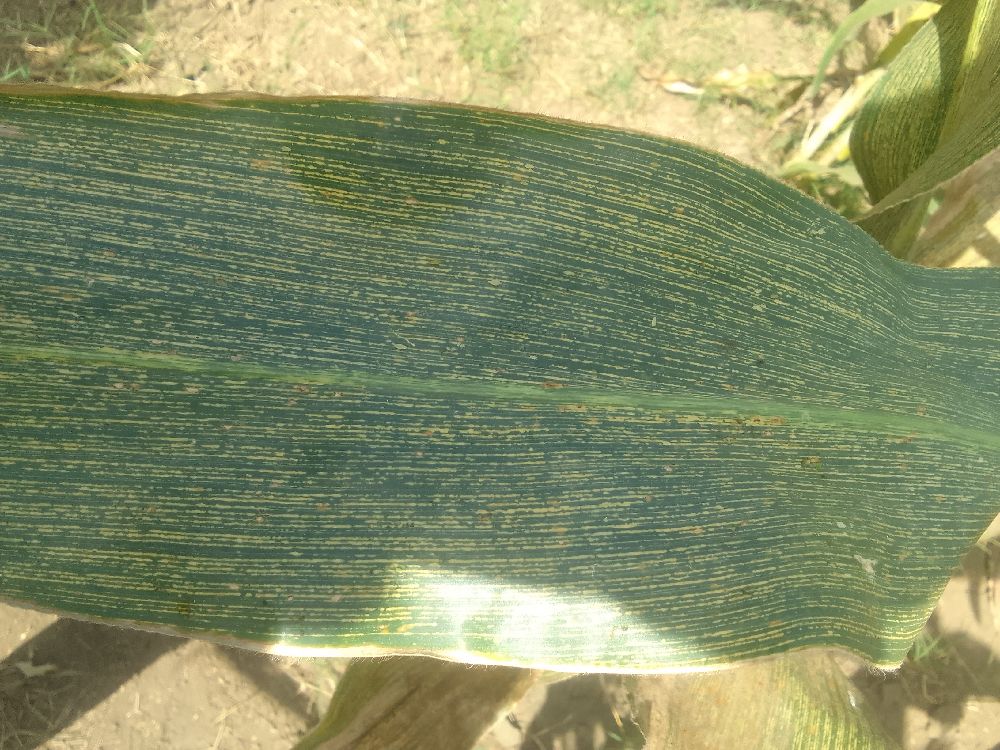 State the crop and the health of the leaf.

maize, maize streak virus
